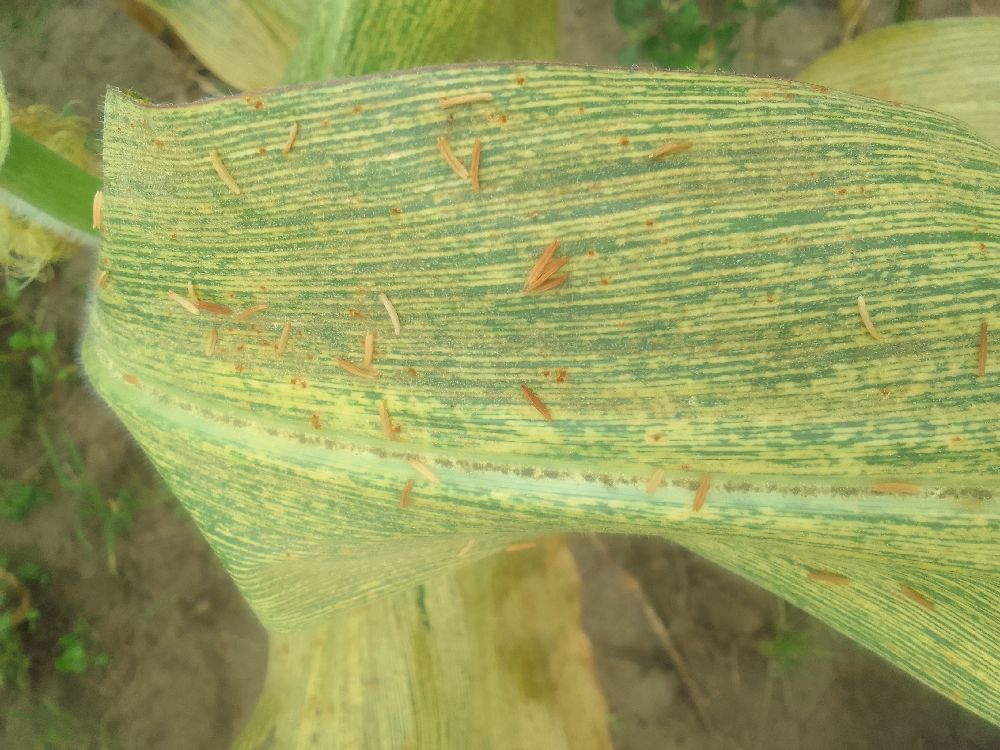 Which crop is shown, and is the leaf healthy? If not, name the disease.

maize, maize streak virus
